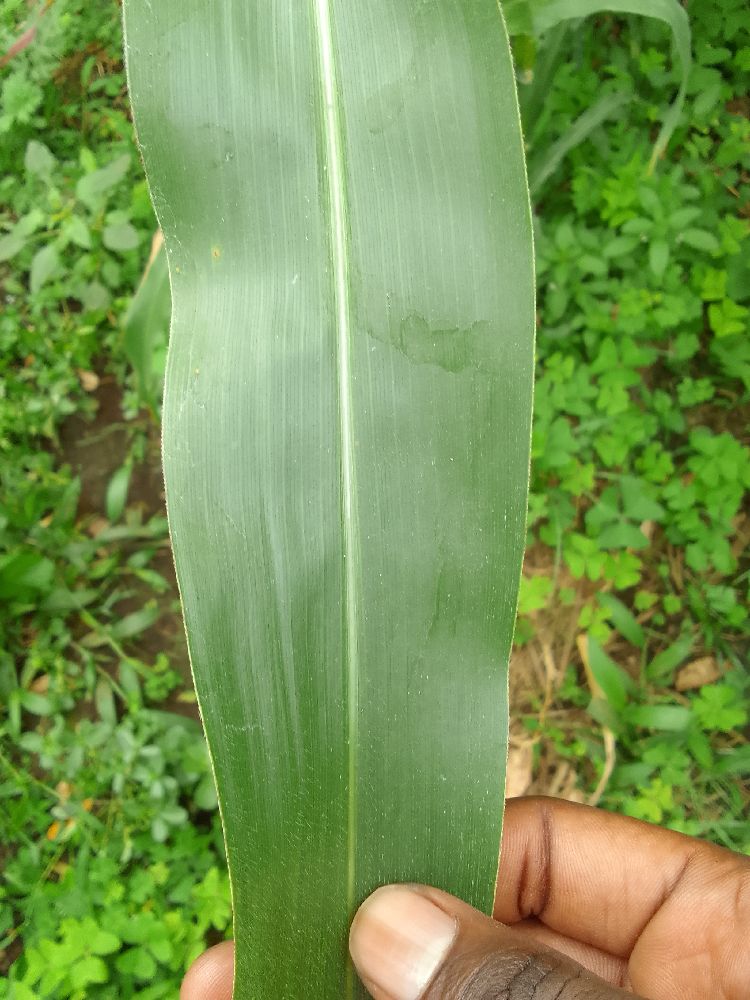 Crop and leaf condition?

maize, healthy
